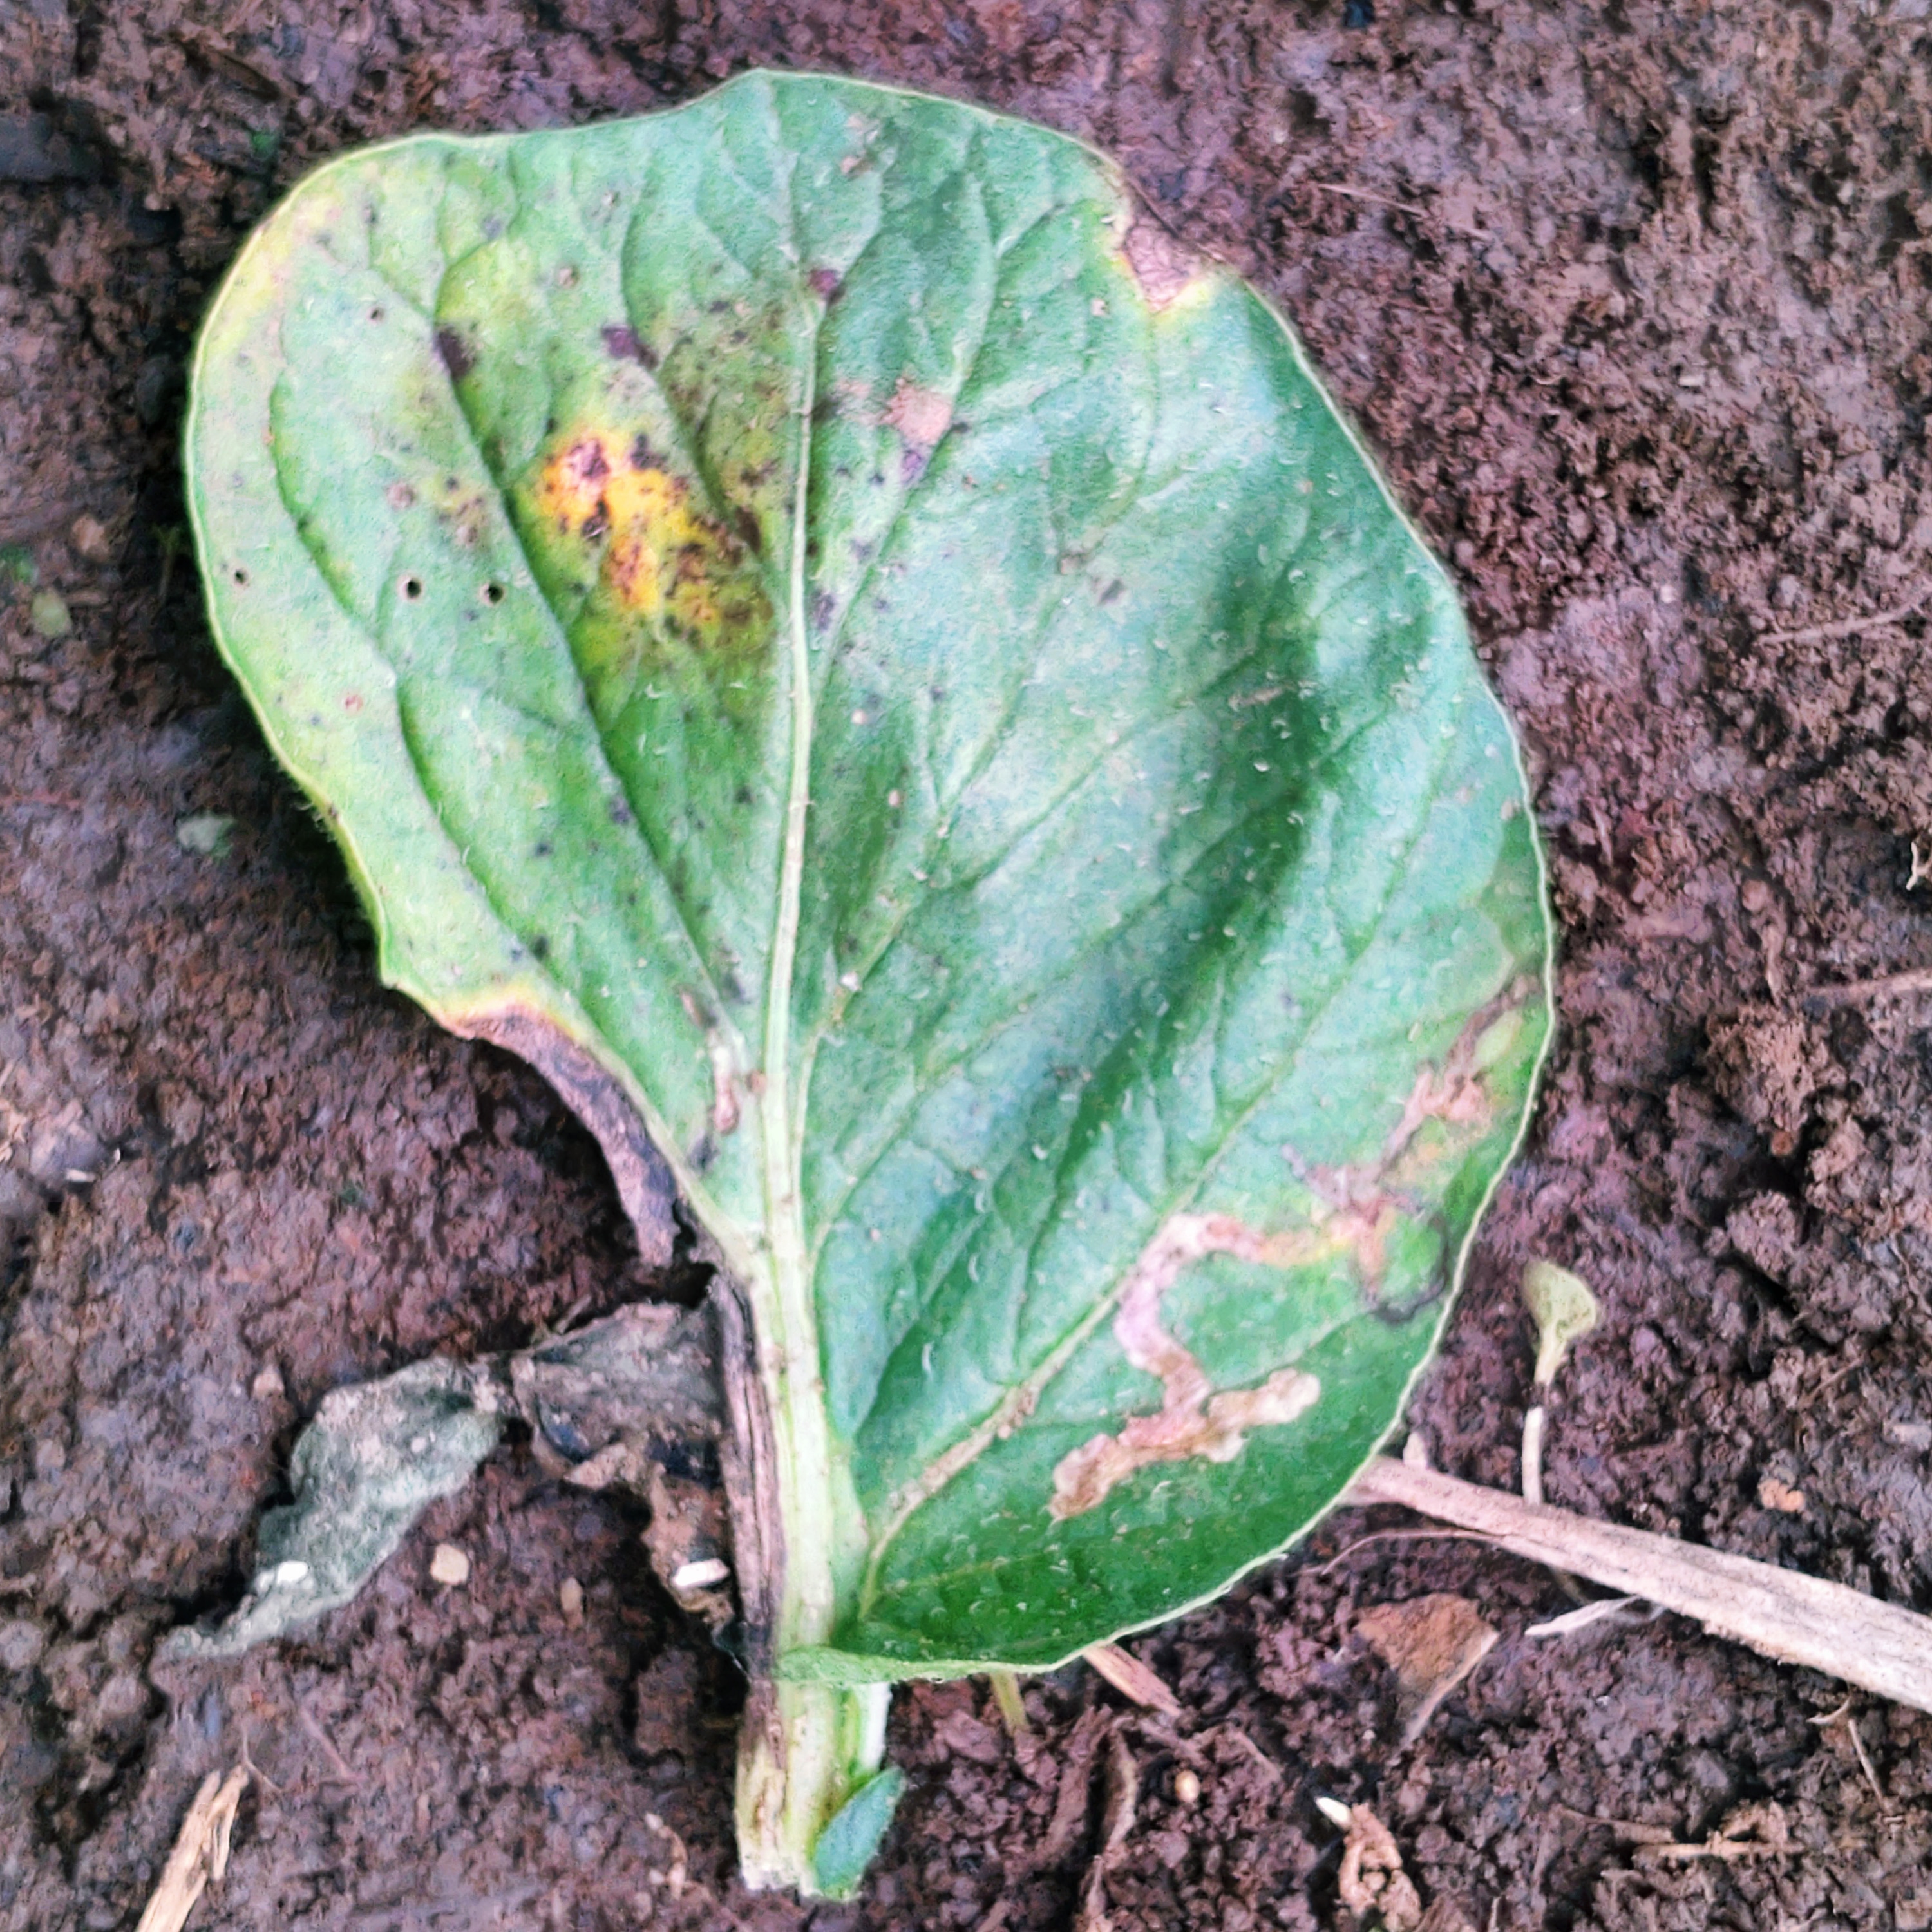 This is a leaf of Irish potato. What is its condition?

late blight
